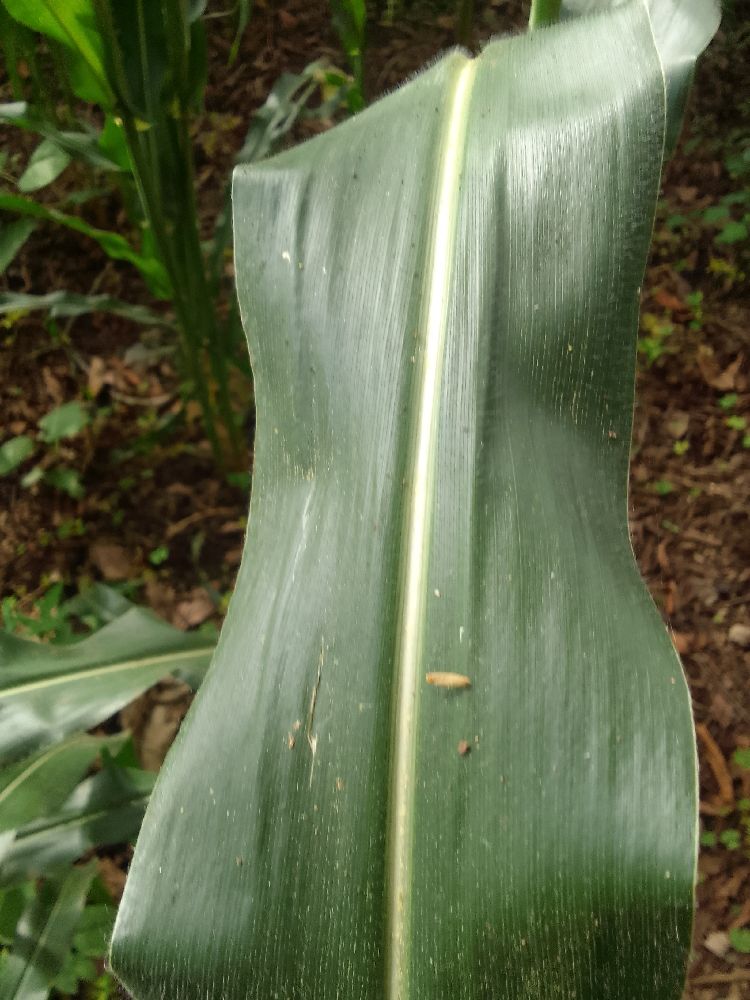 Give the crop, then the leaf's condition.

maize, healthy
